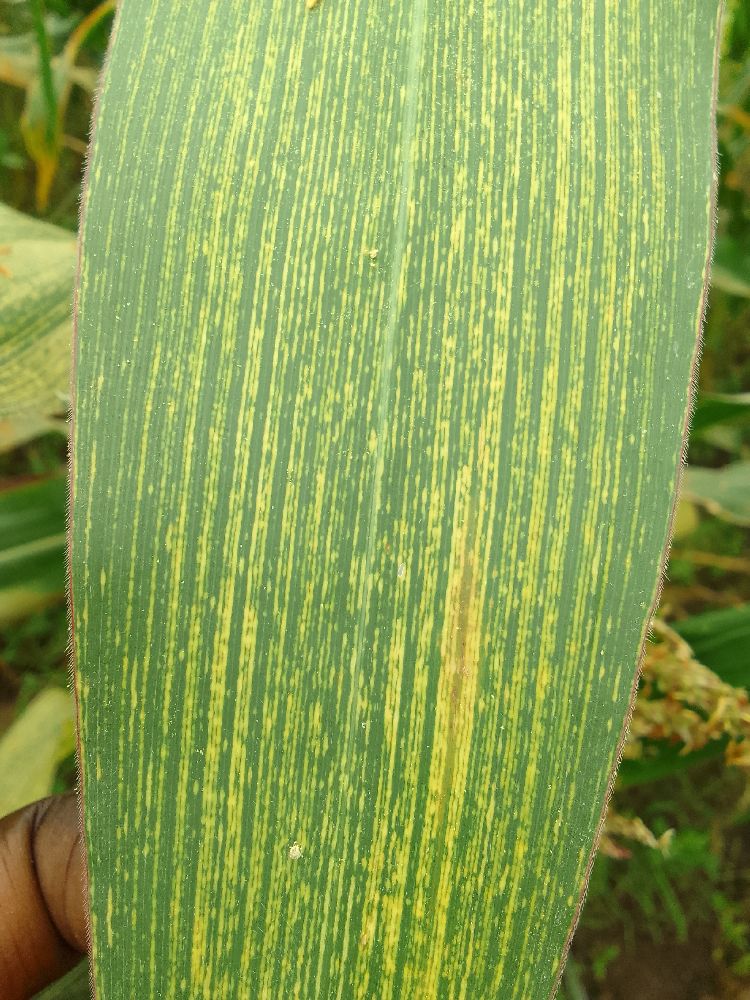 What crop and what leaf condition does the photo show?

maize, maize streak virus
